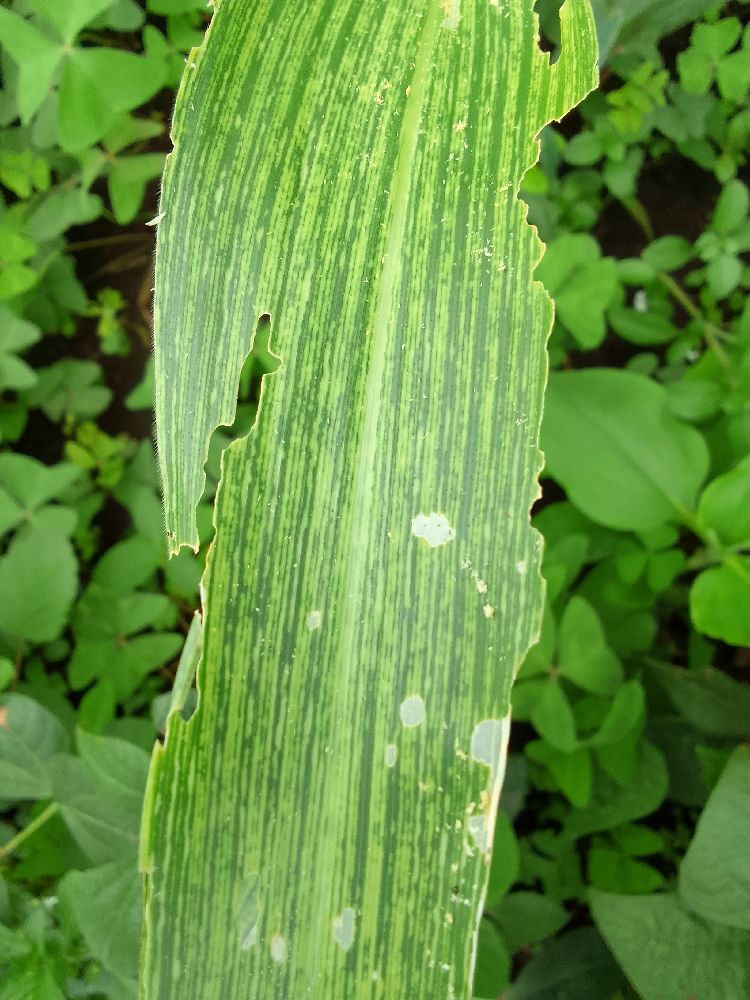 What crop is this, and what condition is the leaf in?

maize, maize streak virus
